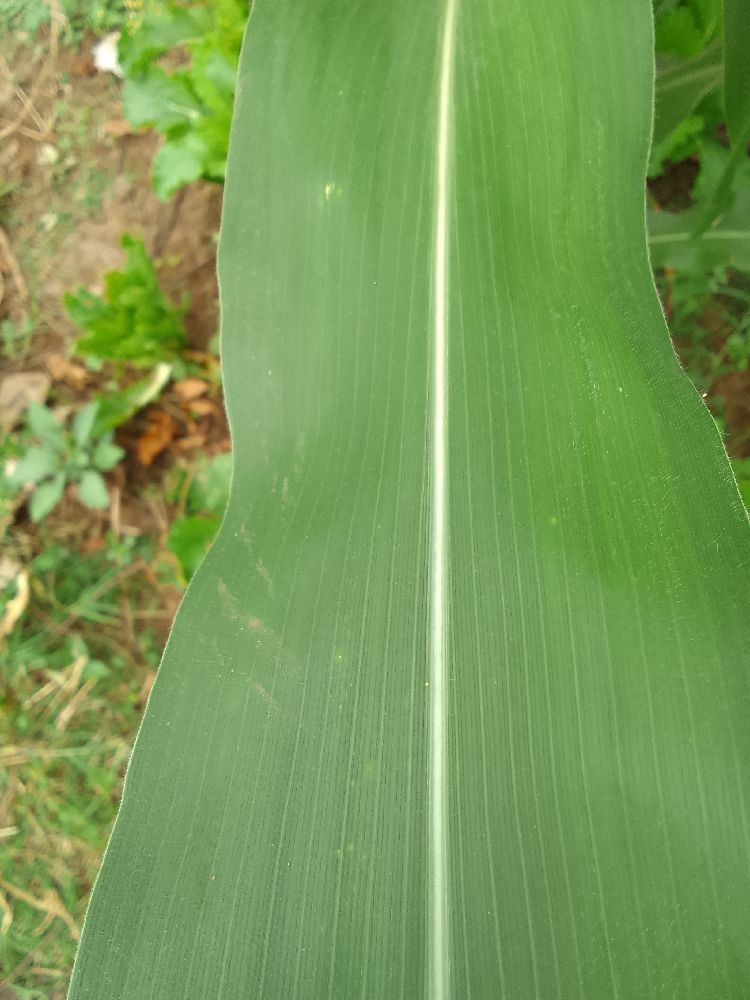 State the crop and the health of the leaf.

maize, healthy
